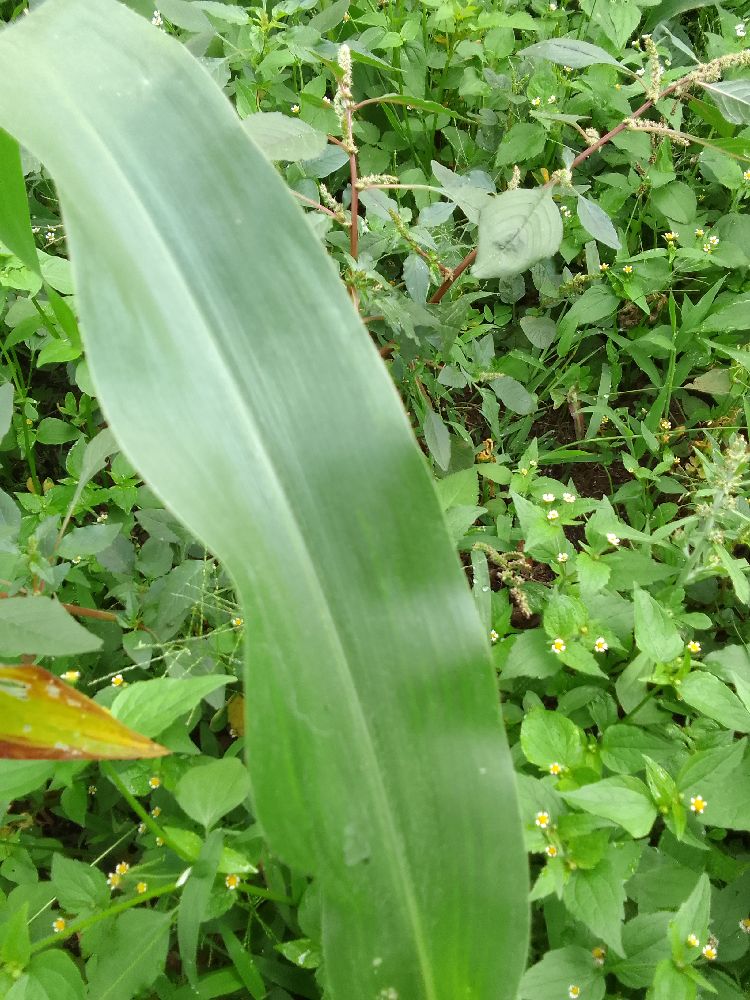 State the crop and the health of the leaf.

maize, healthy
